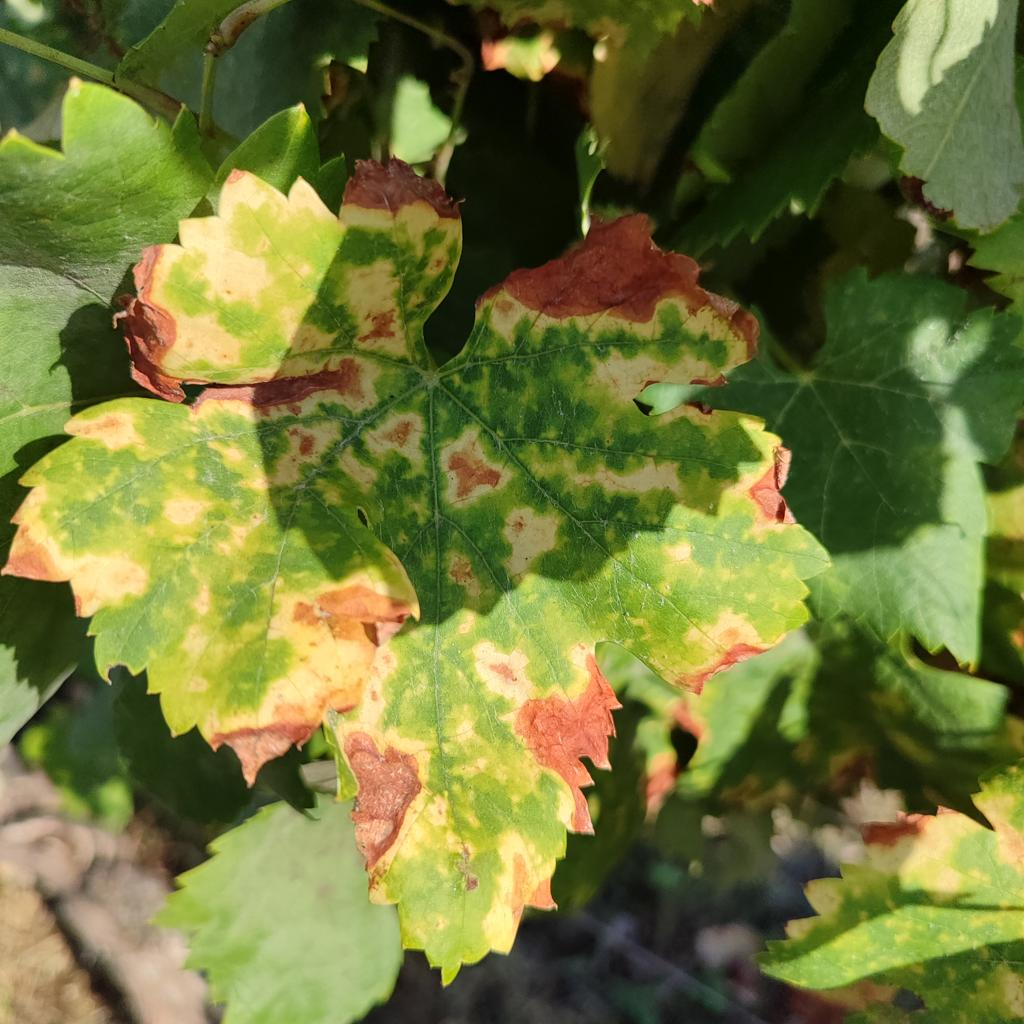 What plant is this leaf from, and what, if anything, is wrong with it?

grapevine, esca complex
